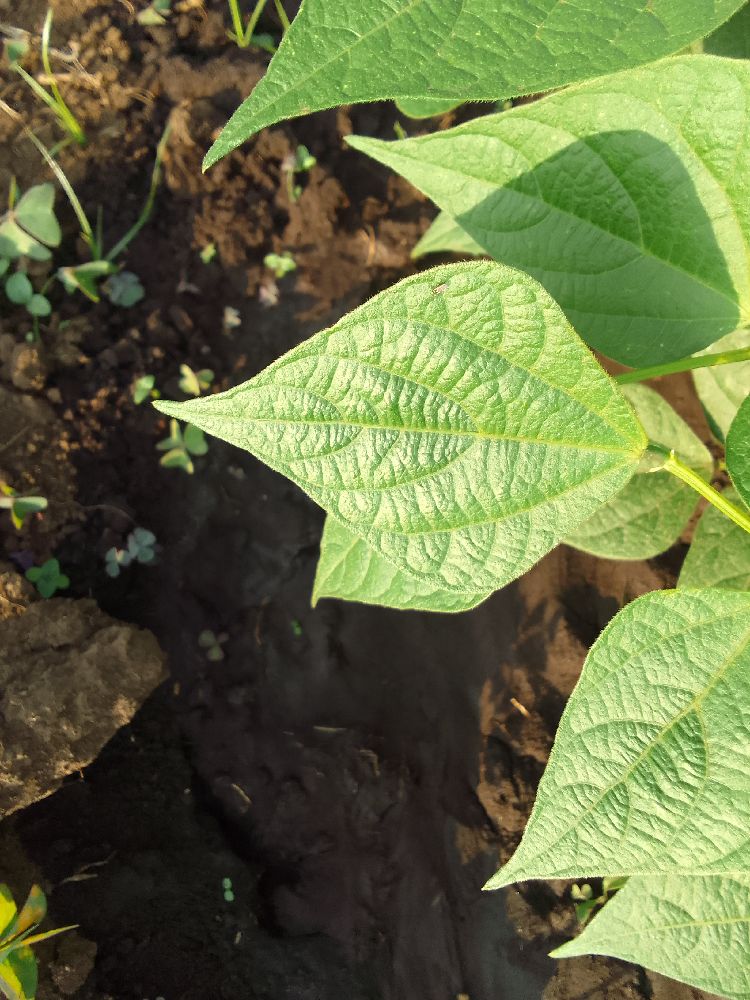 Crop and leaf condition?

common bean, healthy
